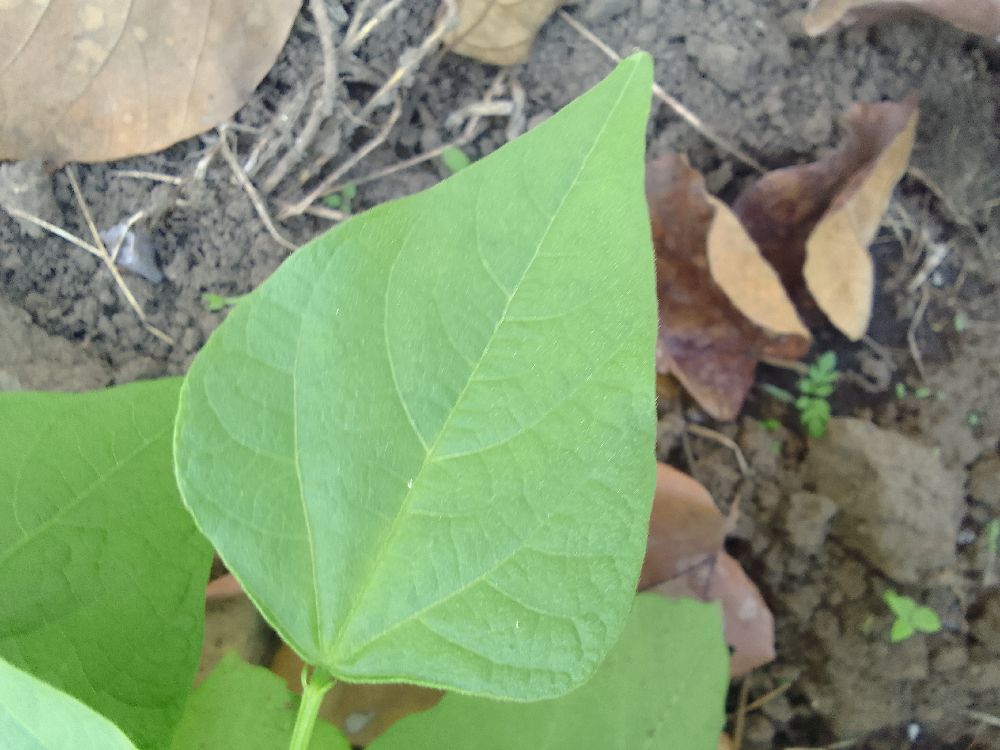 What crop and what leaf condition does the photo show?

common bean, healthy
